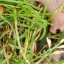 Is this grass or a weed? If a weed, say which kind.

grass
